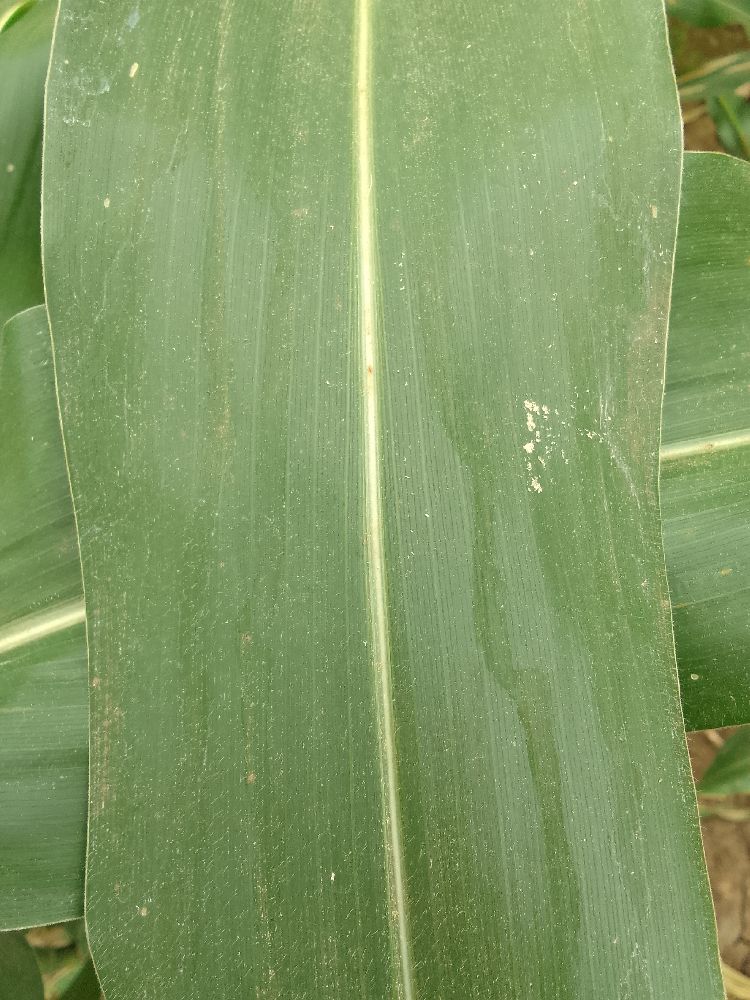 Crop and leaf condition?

maize, healthy
